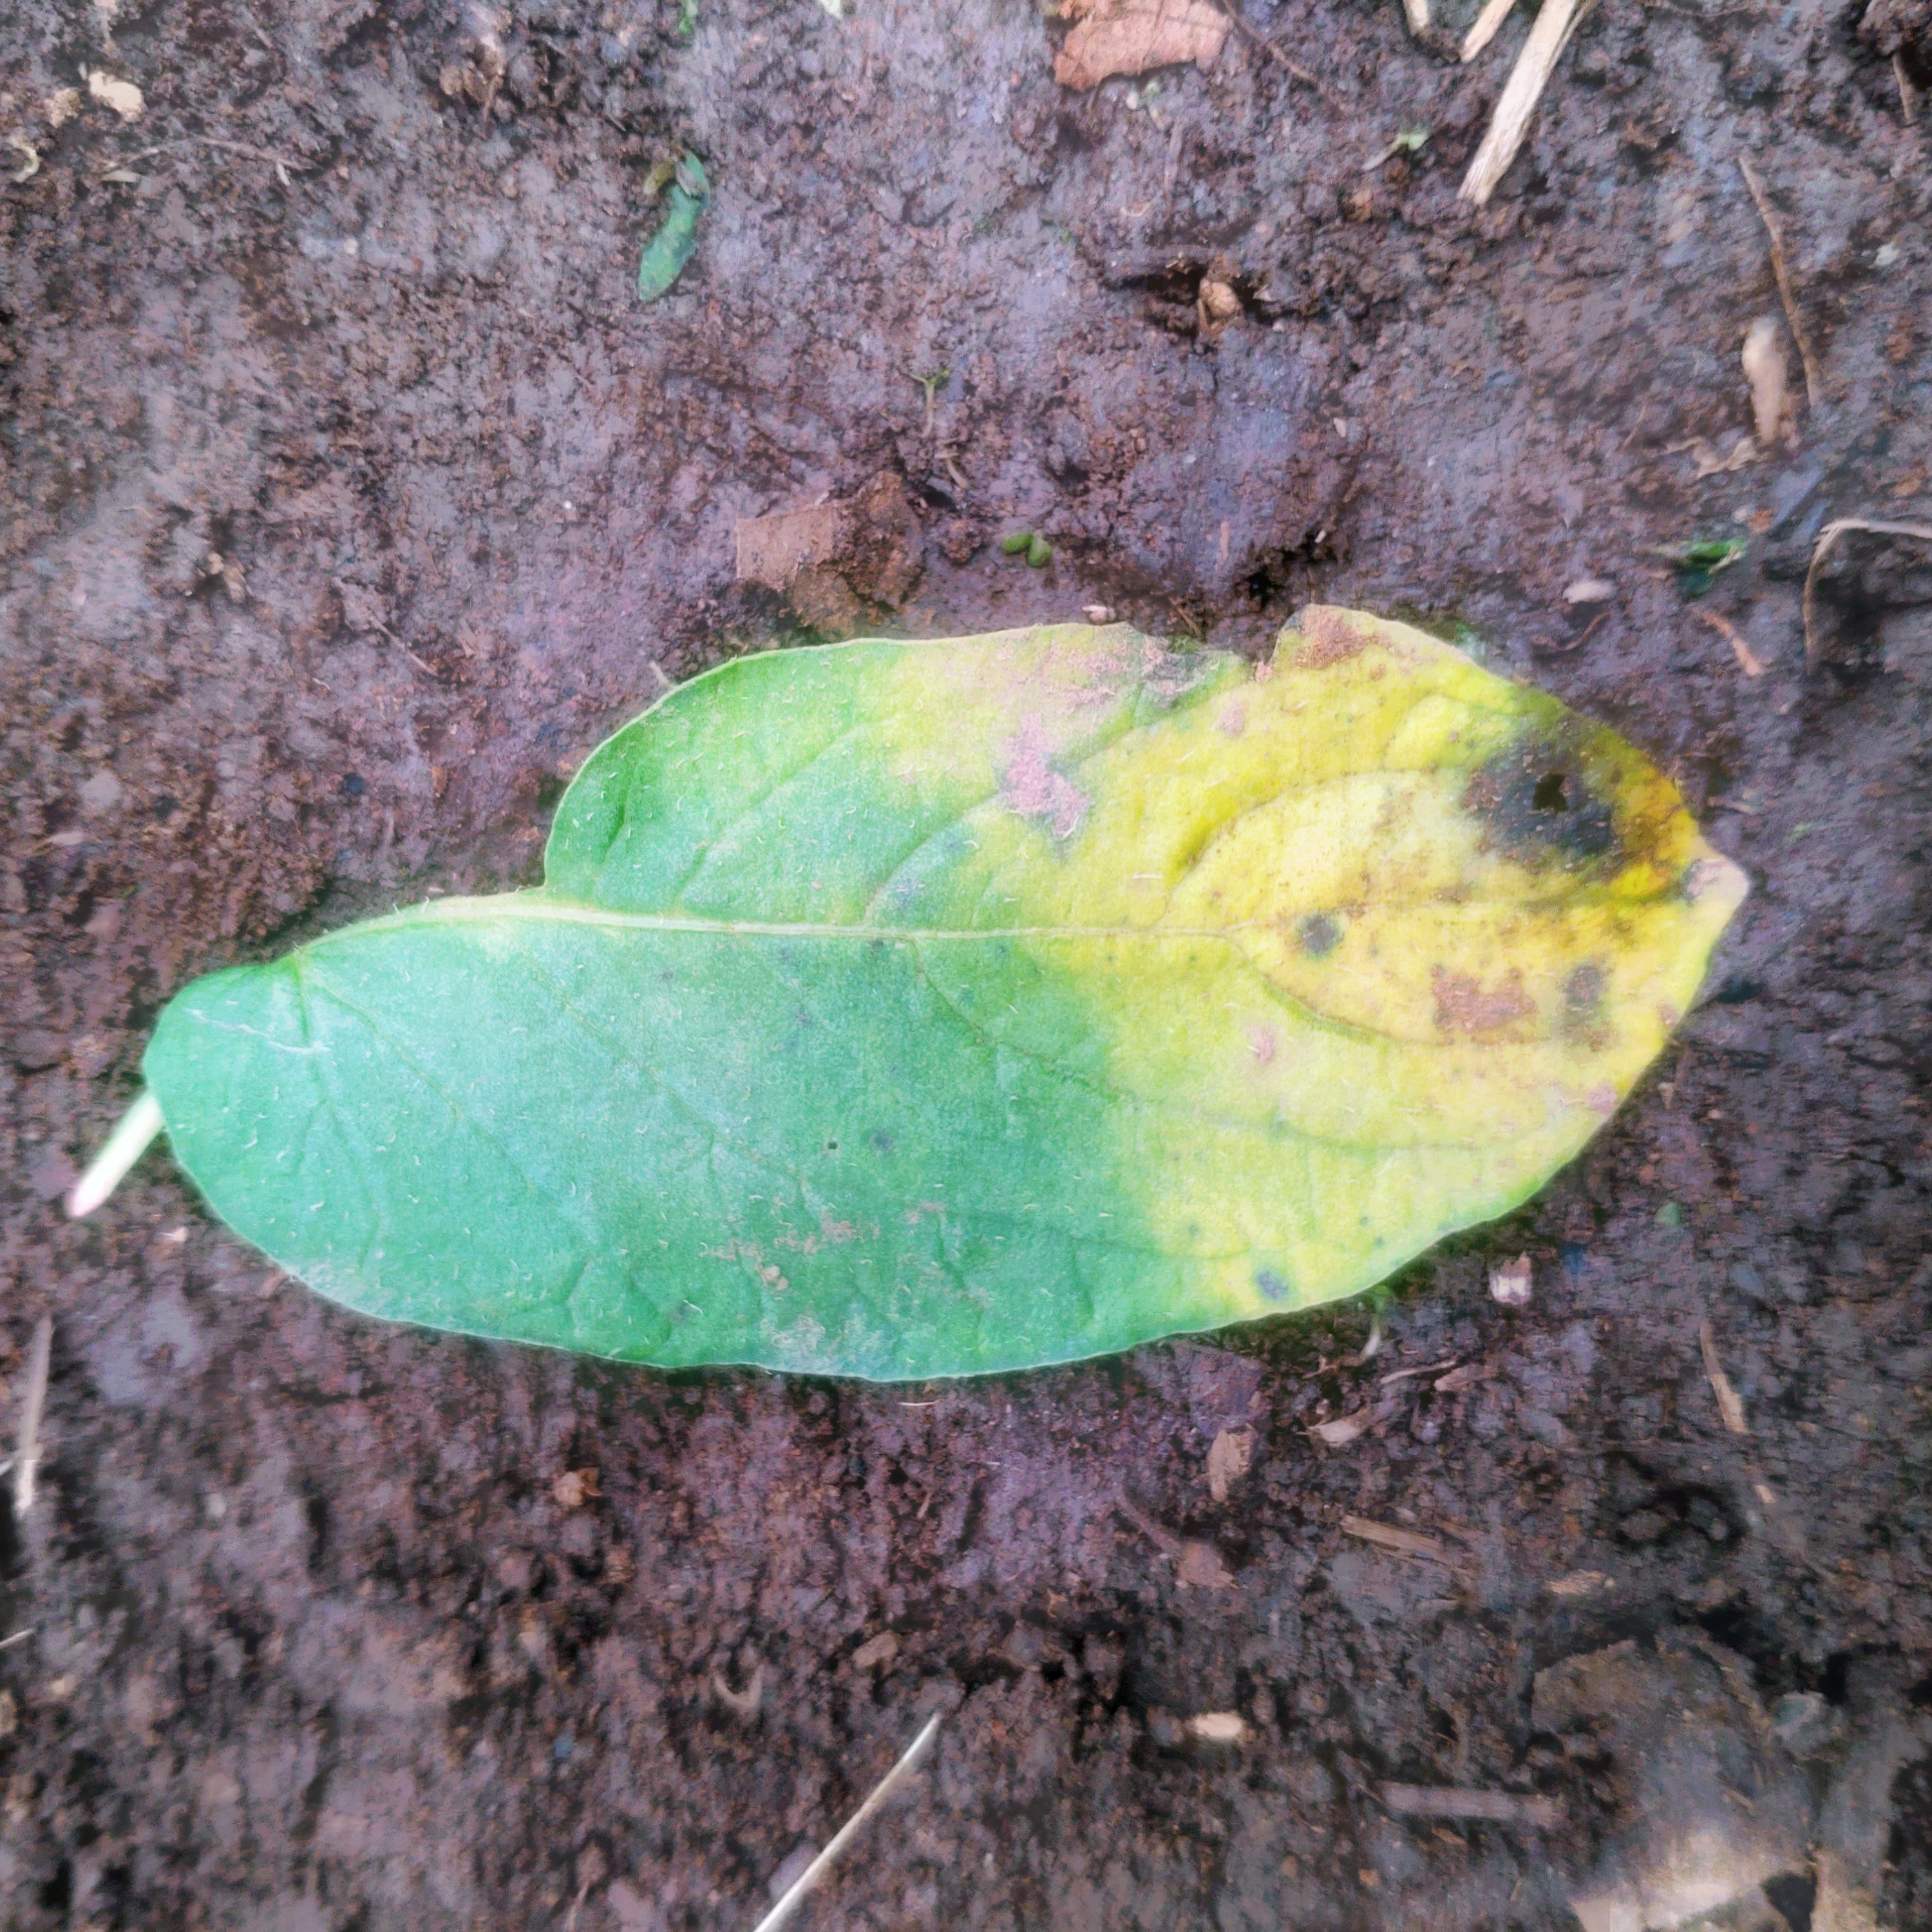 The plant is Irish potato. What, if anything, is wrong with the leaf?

late blight
